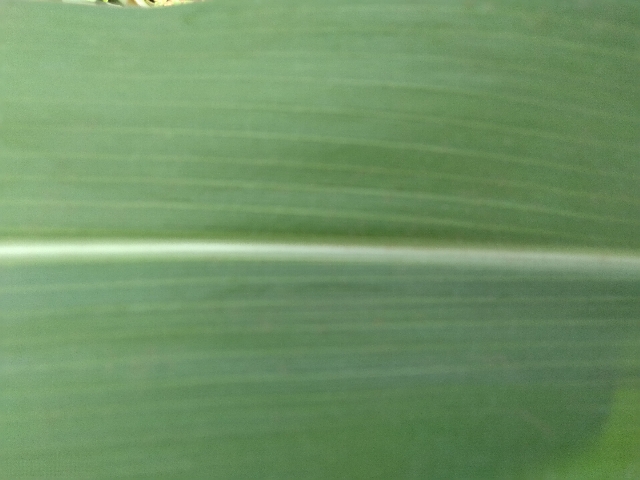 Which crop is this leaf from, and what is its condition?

maize, healthy
